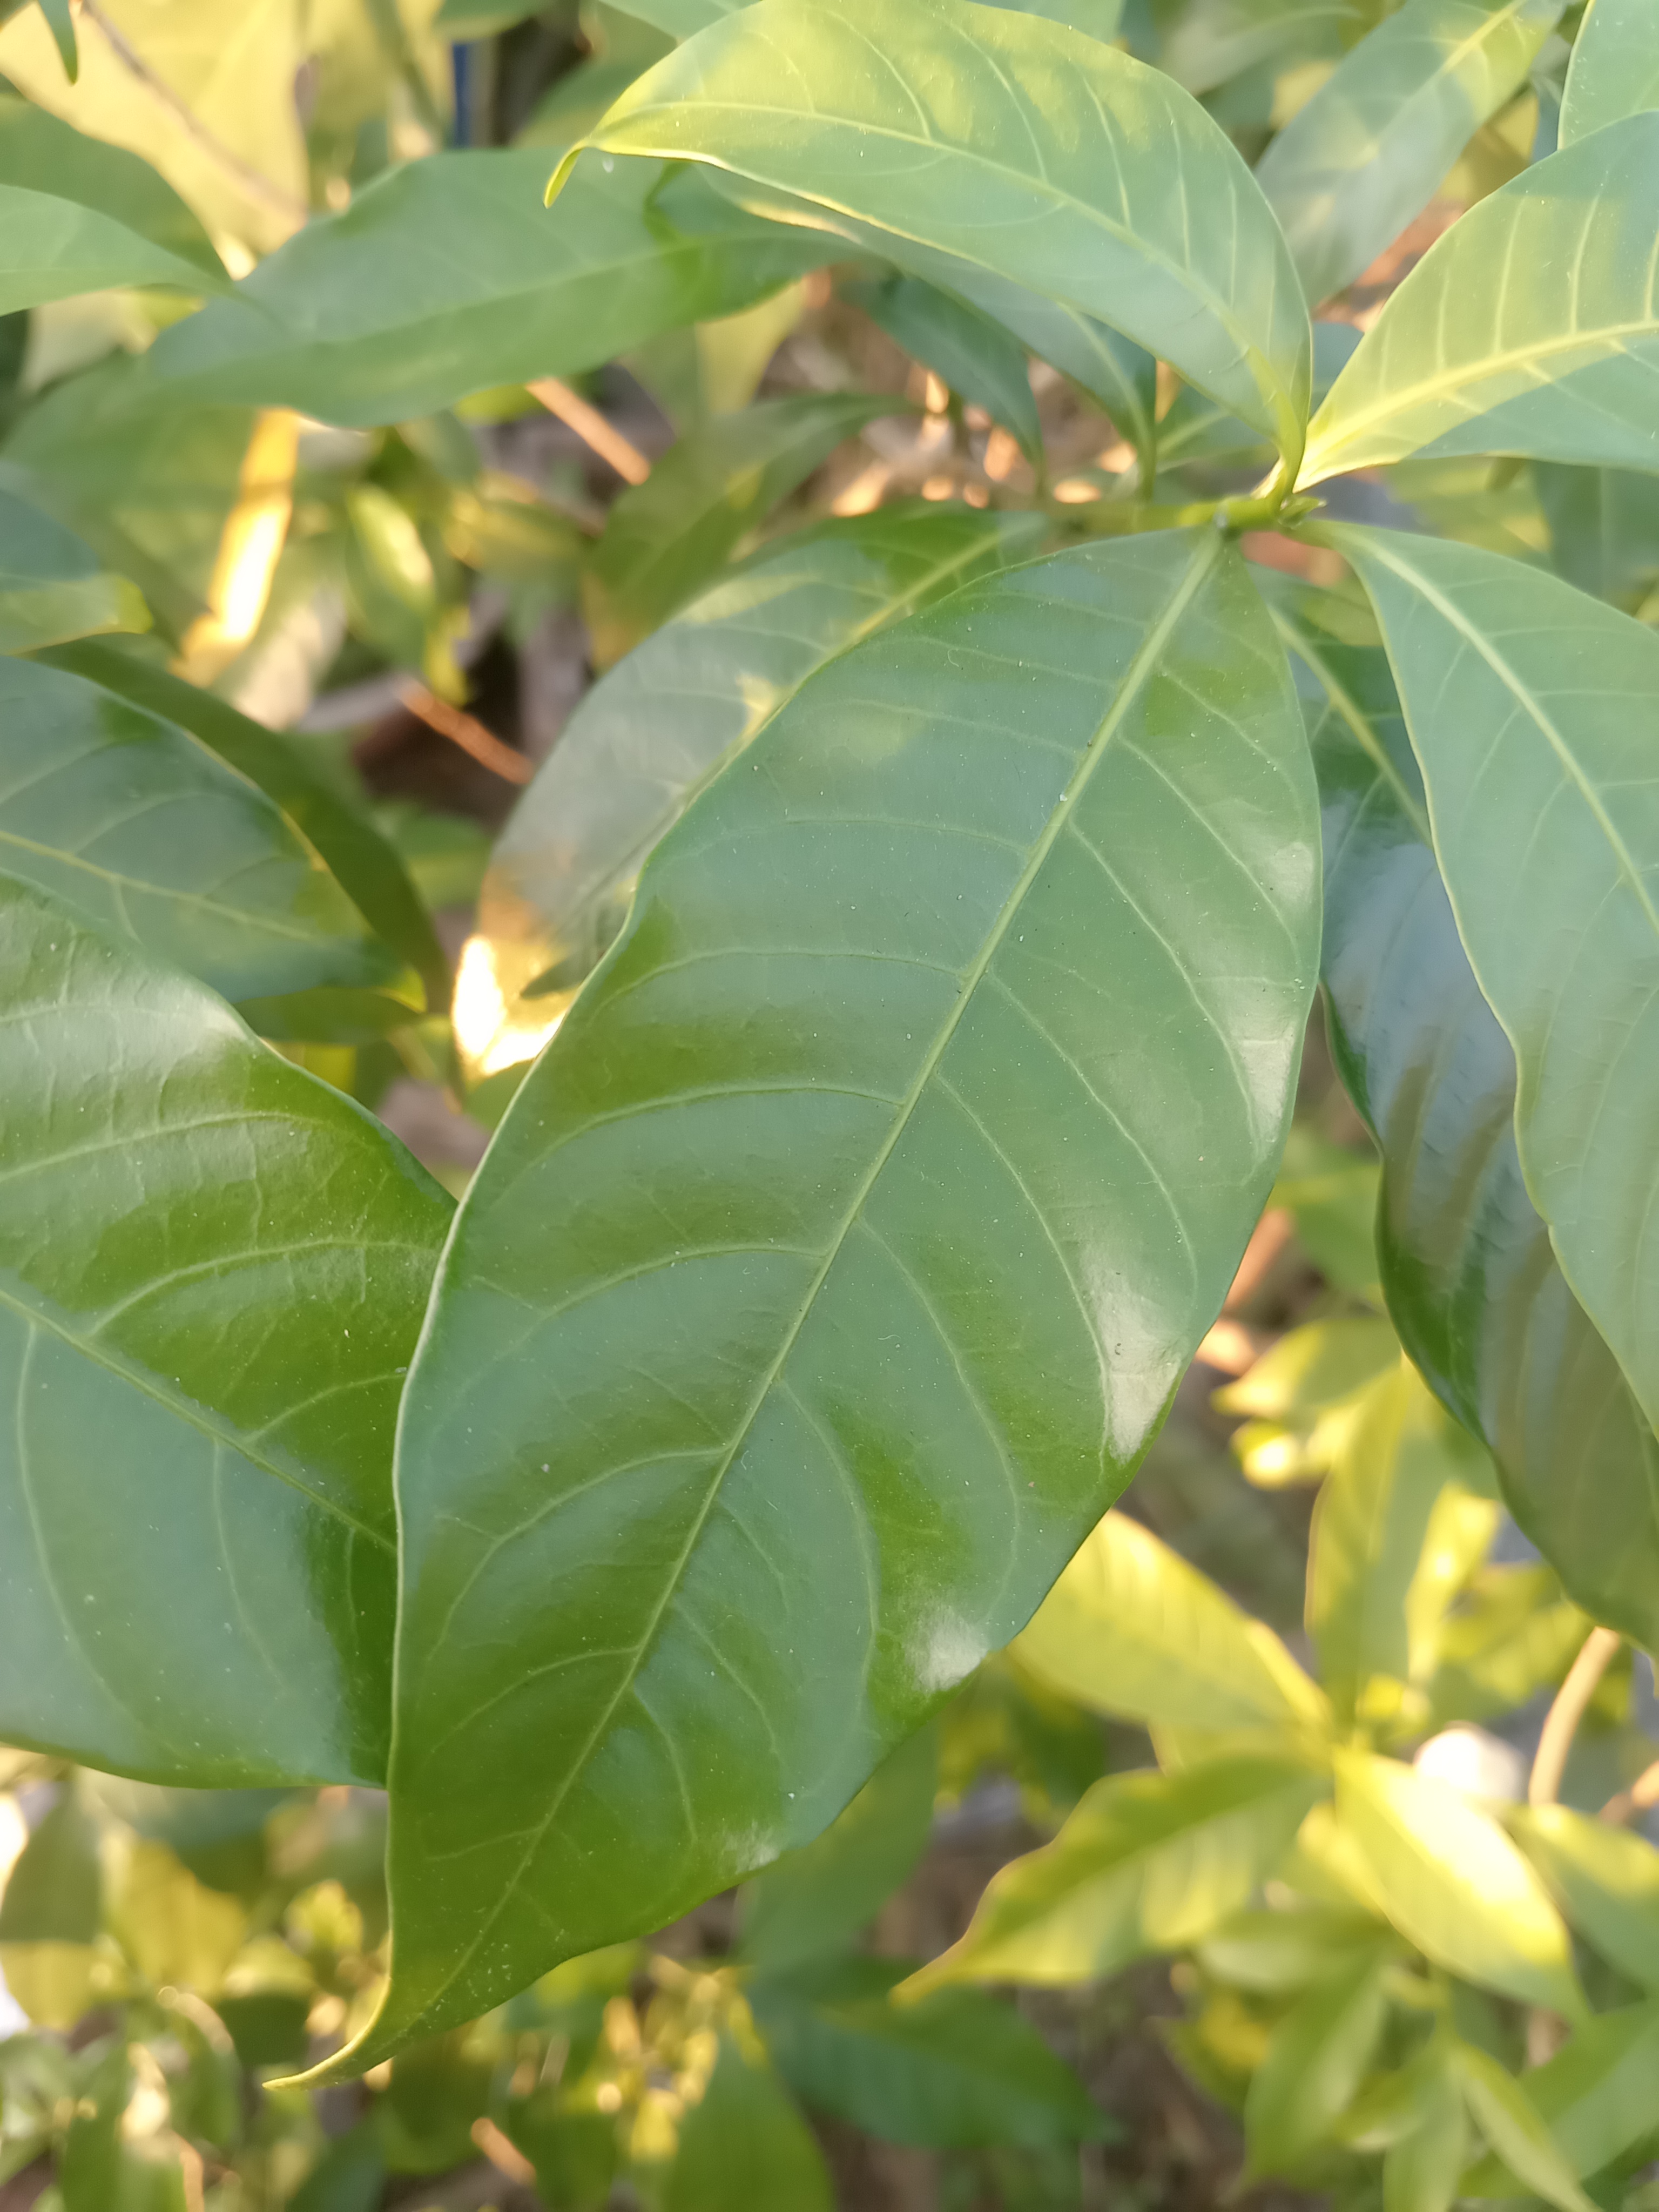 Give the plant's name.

togor
